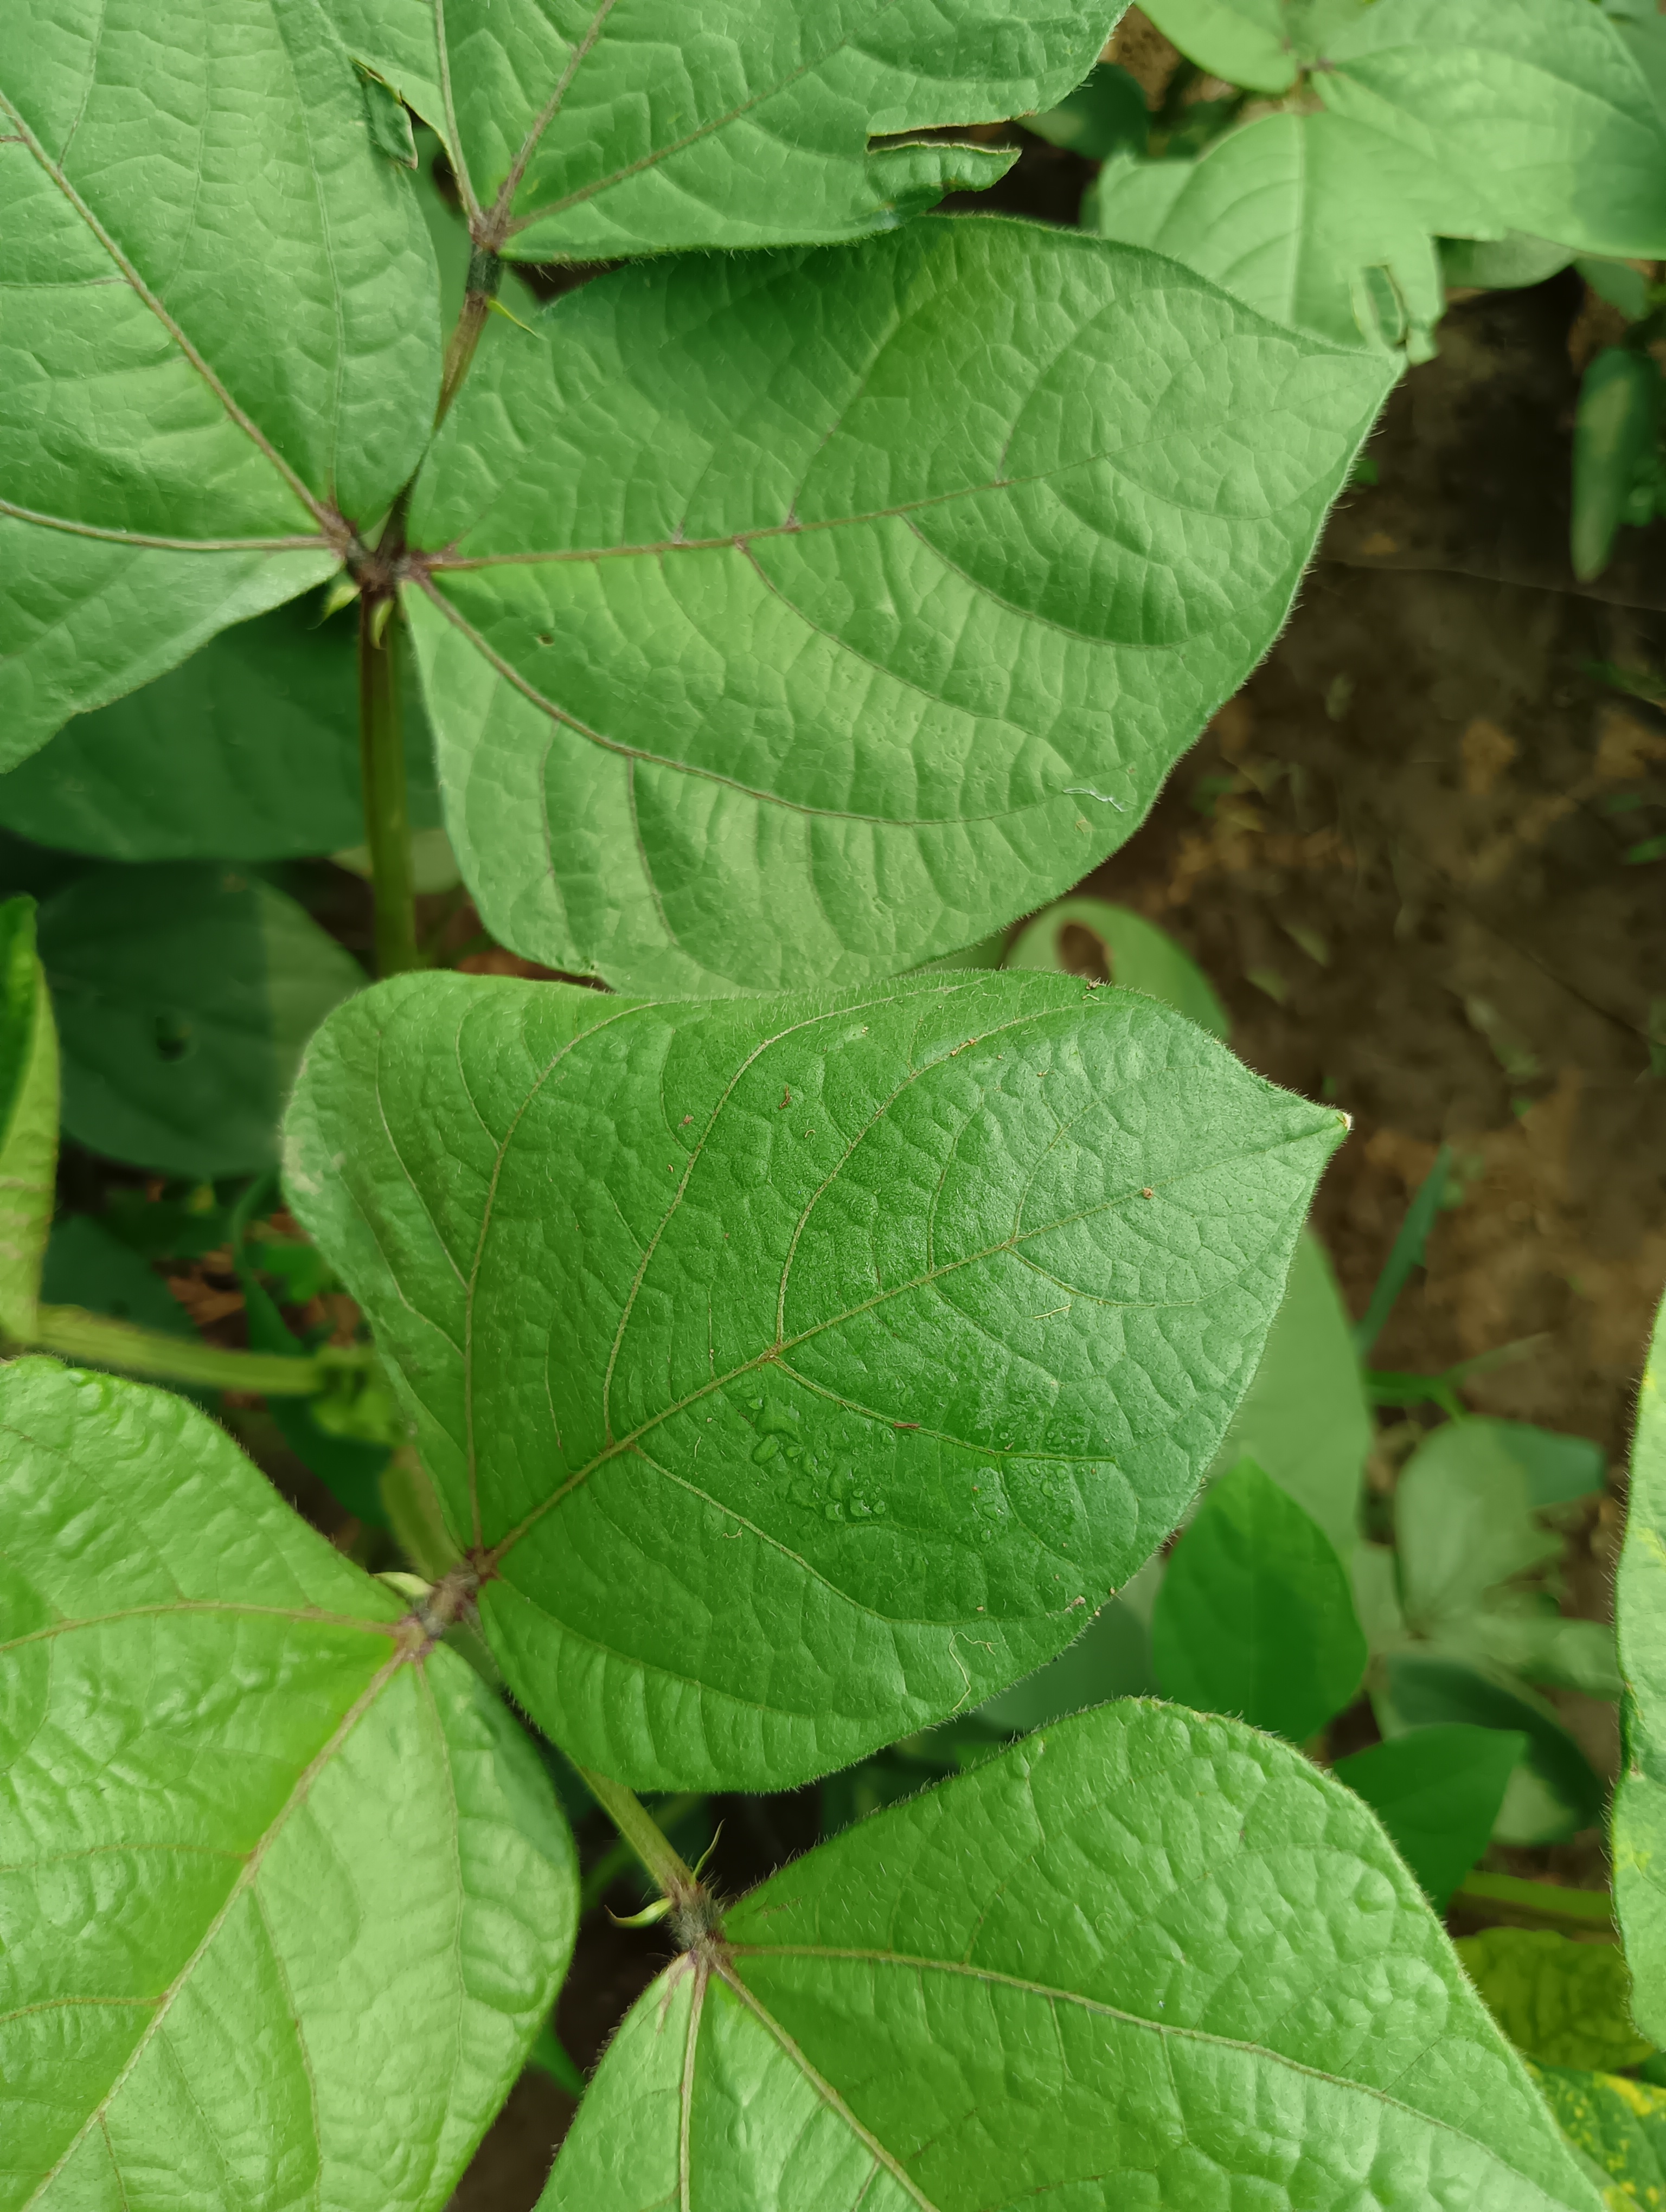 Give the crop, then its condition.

mungbean, healthy
